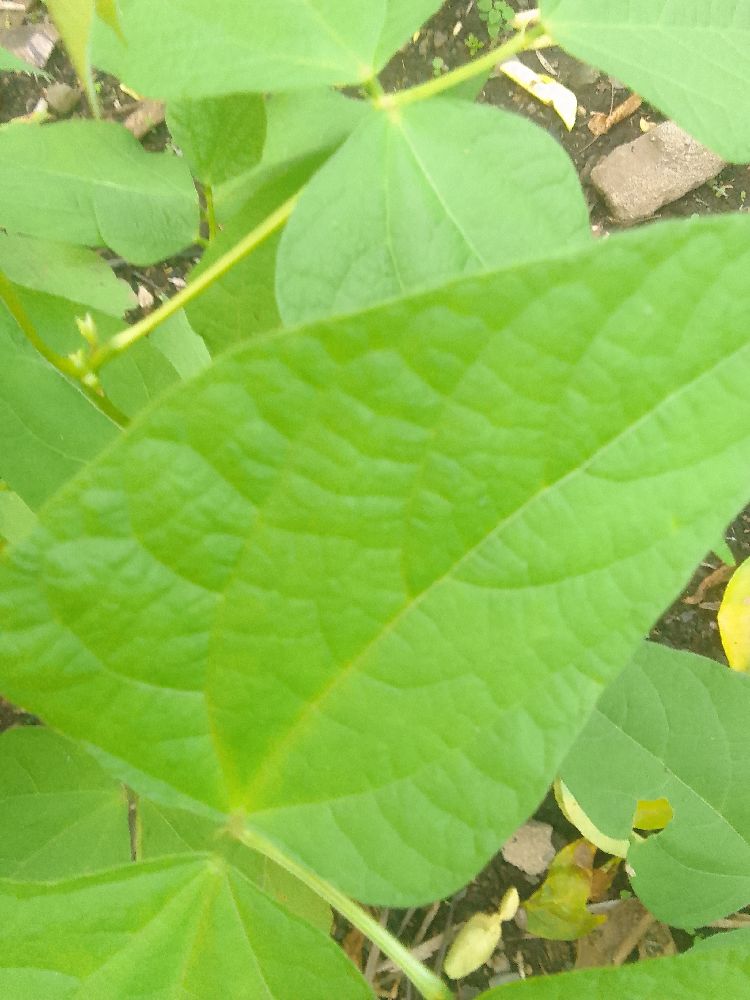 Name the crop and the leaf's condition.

common bean, healthy
